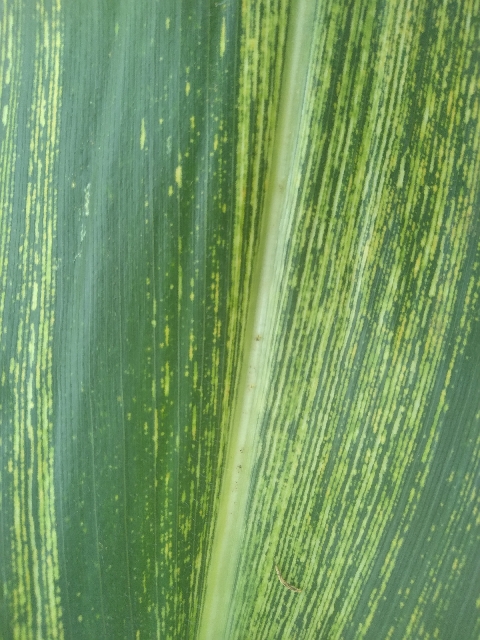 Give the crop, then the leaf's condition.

maize, maize streak virus
